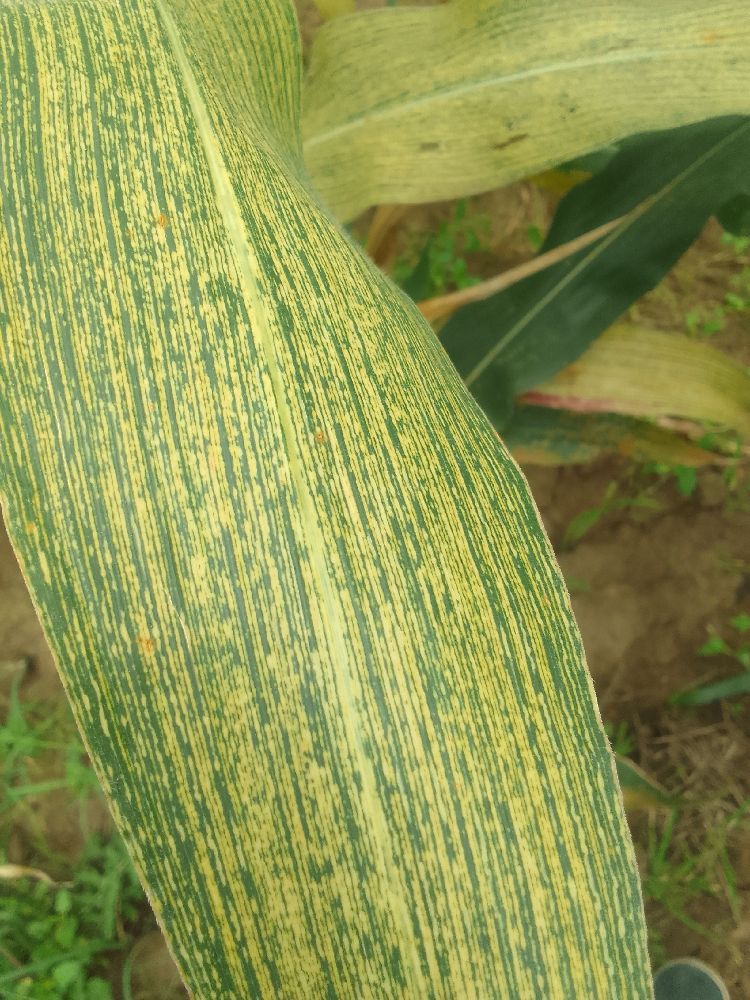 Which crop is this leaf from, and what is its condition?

maize, maize streak virus
